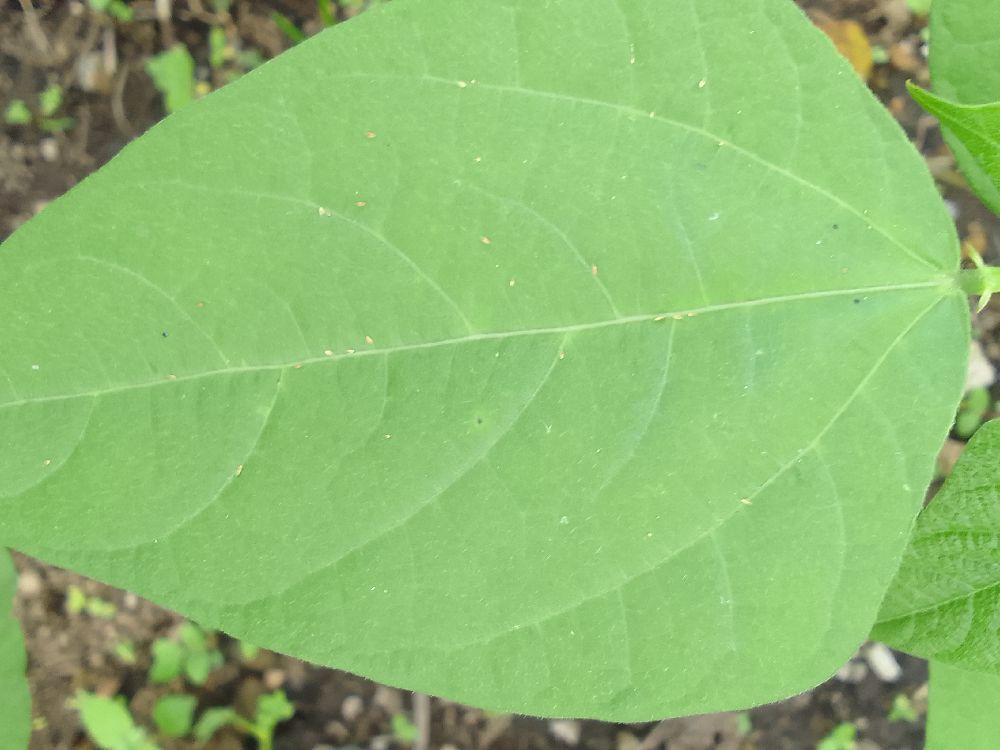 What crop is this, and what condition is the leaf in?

common bean, healthy
